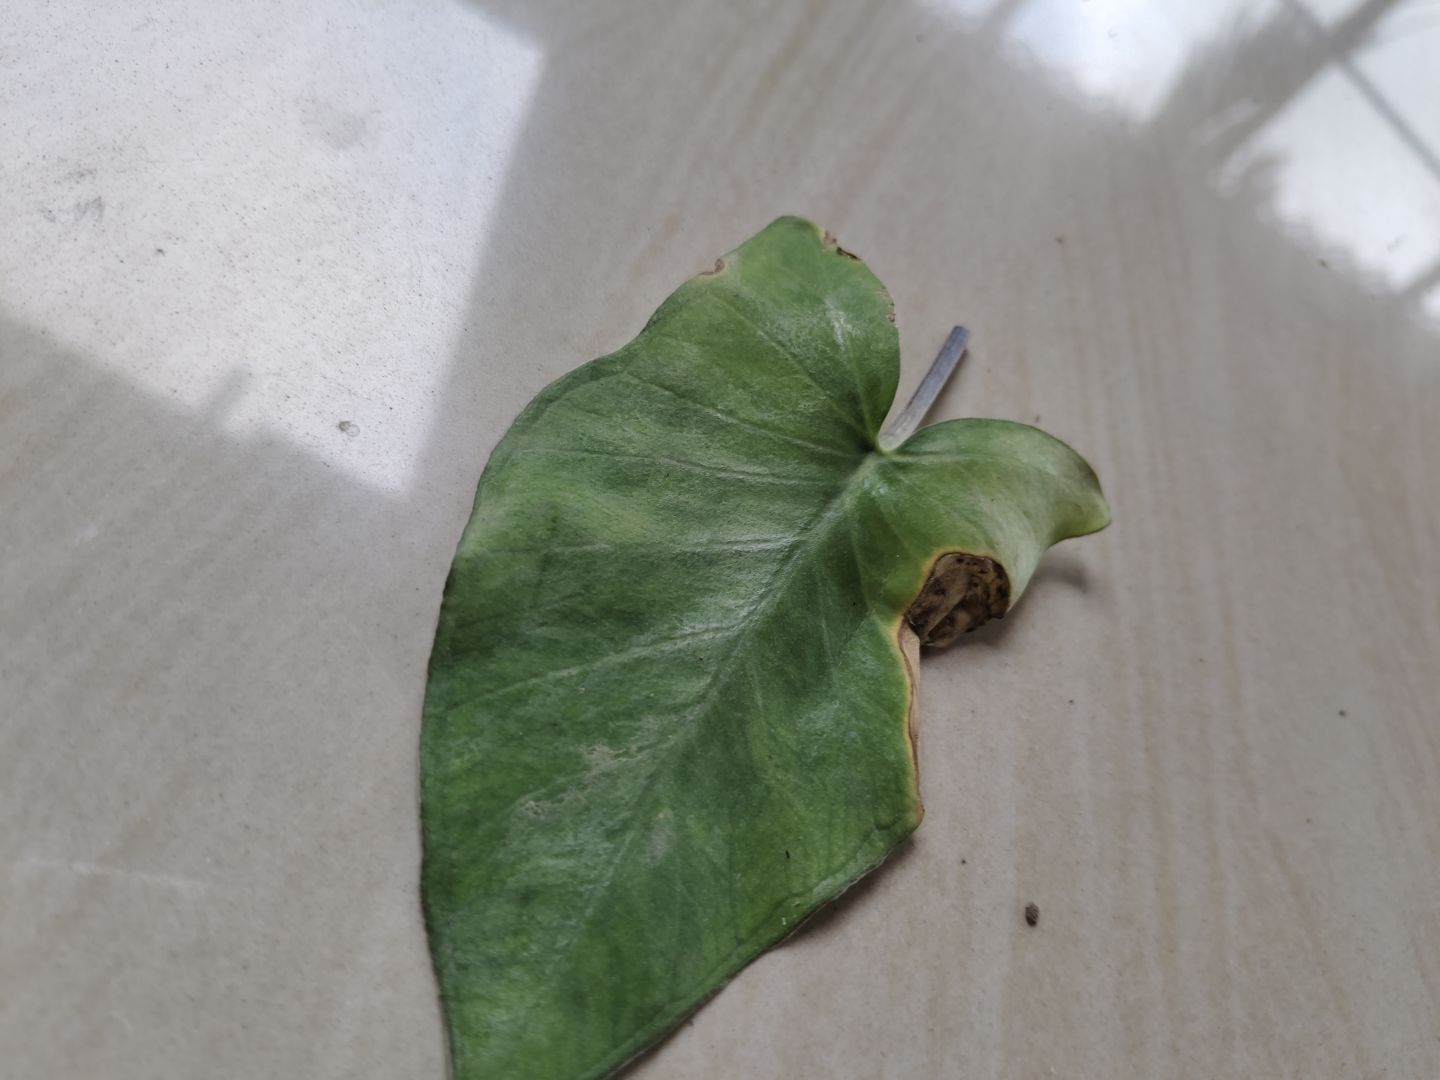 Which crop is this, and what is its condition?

taro, leaf blight
